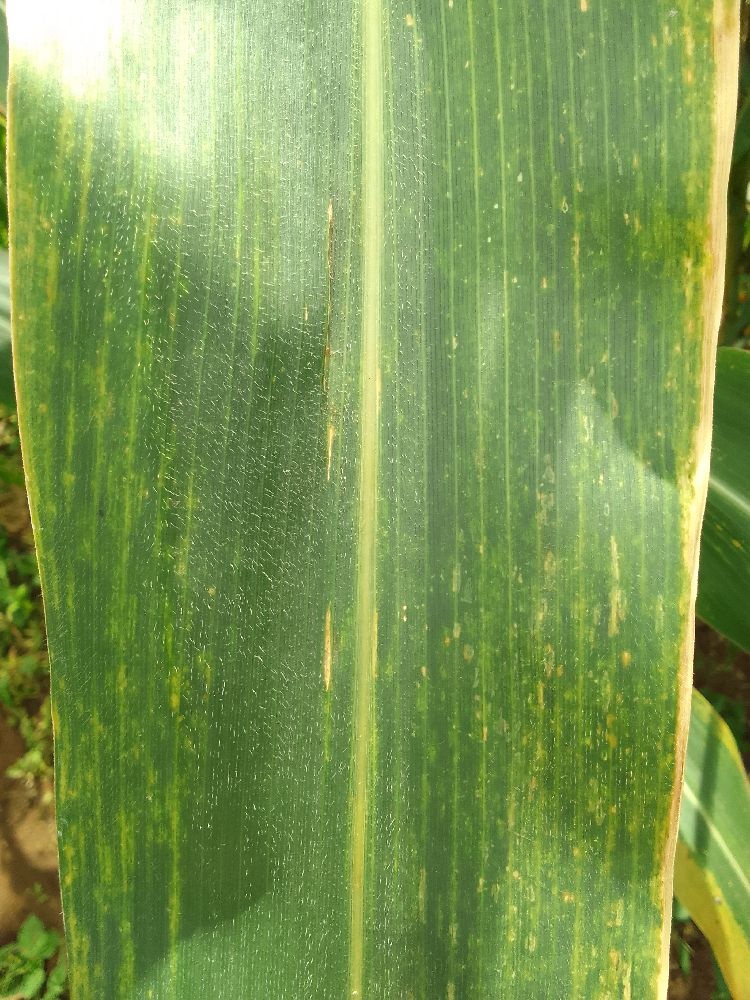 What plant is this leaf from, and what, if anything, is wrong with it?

maize, maize lethal necrosis
